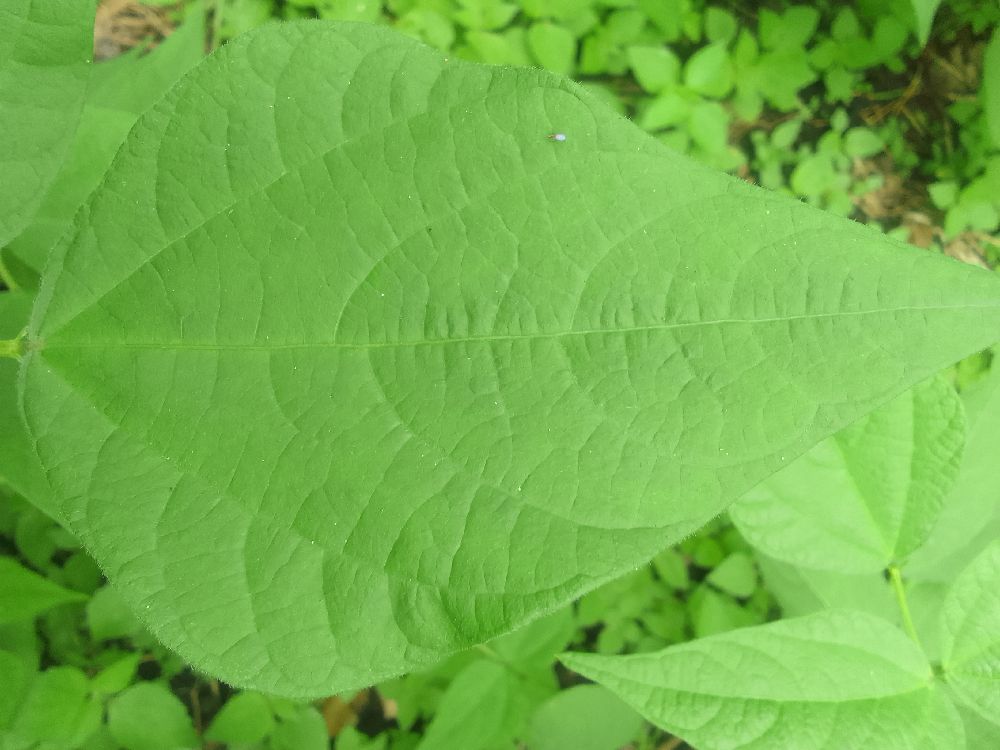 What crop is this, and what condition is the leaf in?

common bean, healthy
